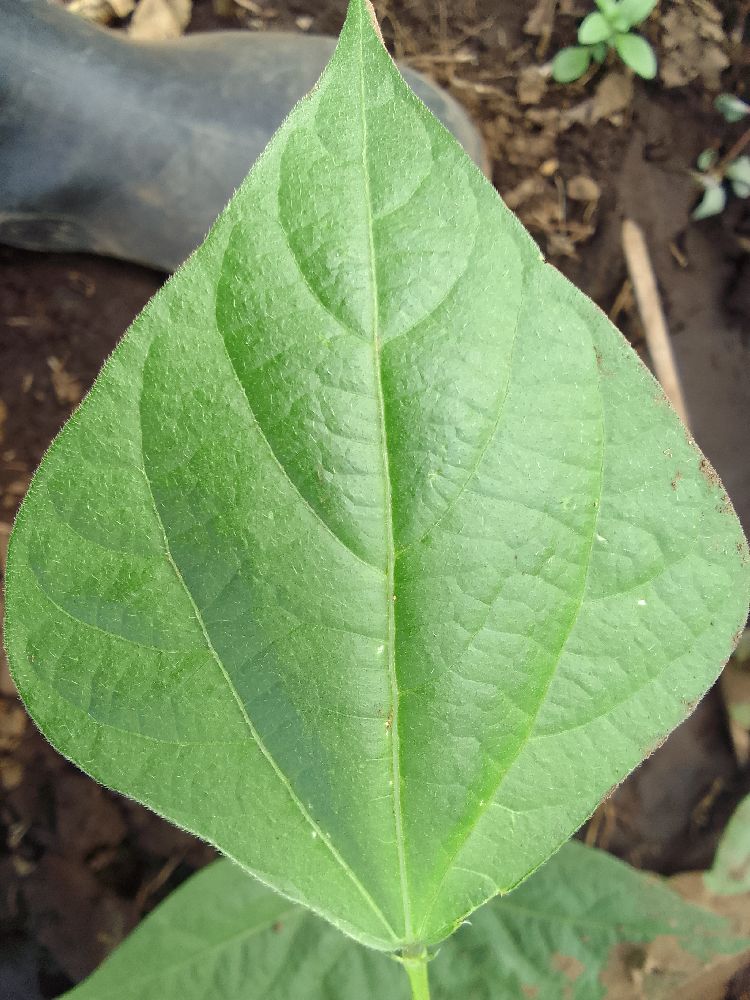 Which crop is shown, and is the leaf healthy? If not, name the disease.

common bean, healthy
